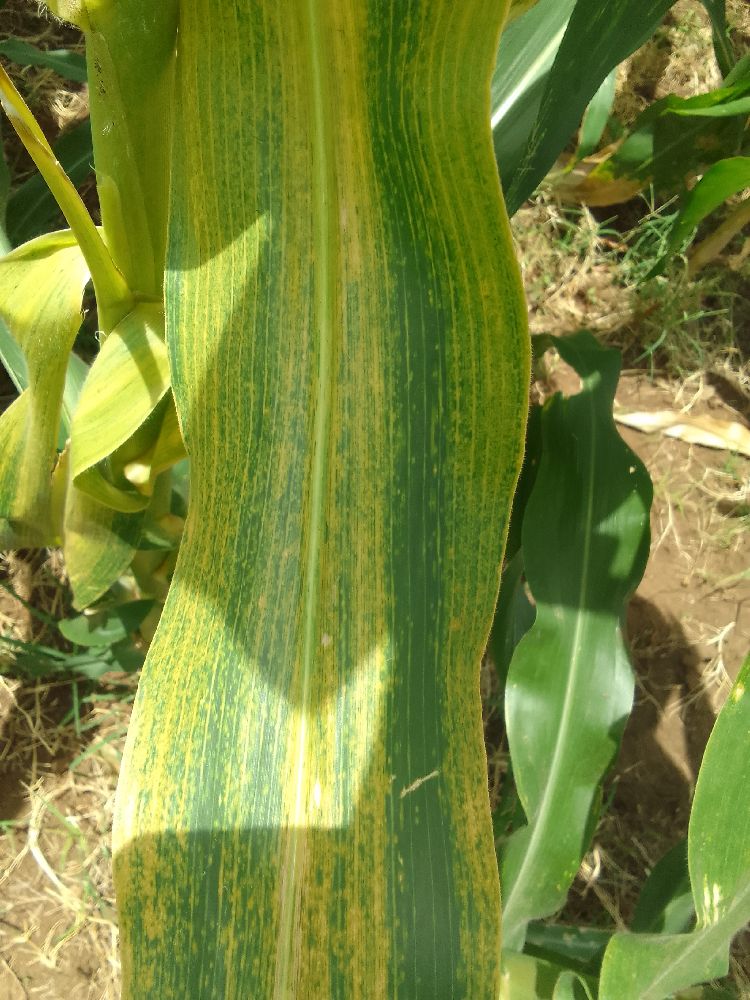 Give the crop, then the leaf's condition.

maize, maize lethal necrosis
